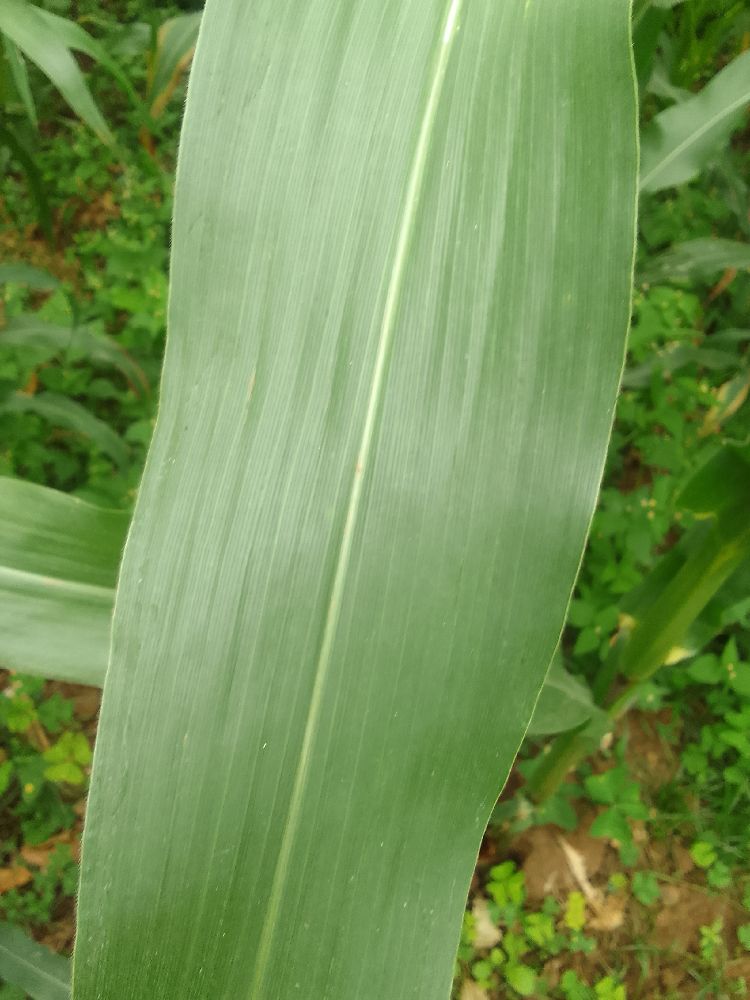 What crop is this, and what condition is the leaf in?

maize, healthy
